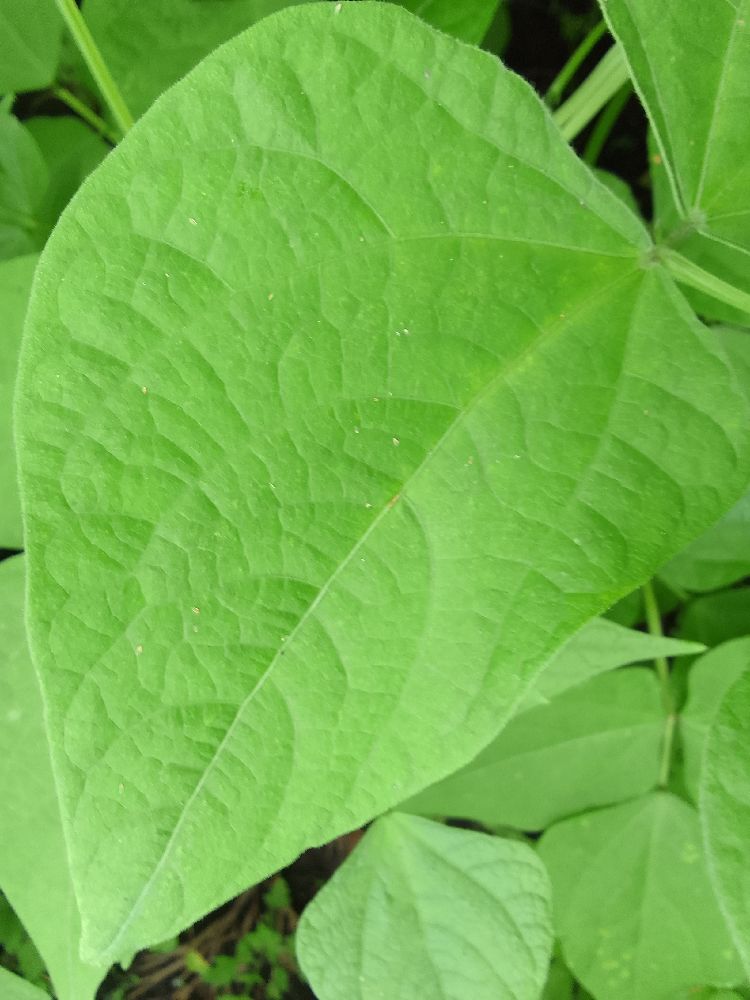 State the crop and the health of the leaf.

common bean, healthy
